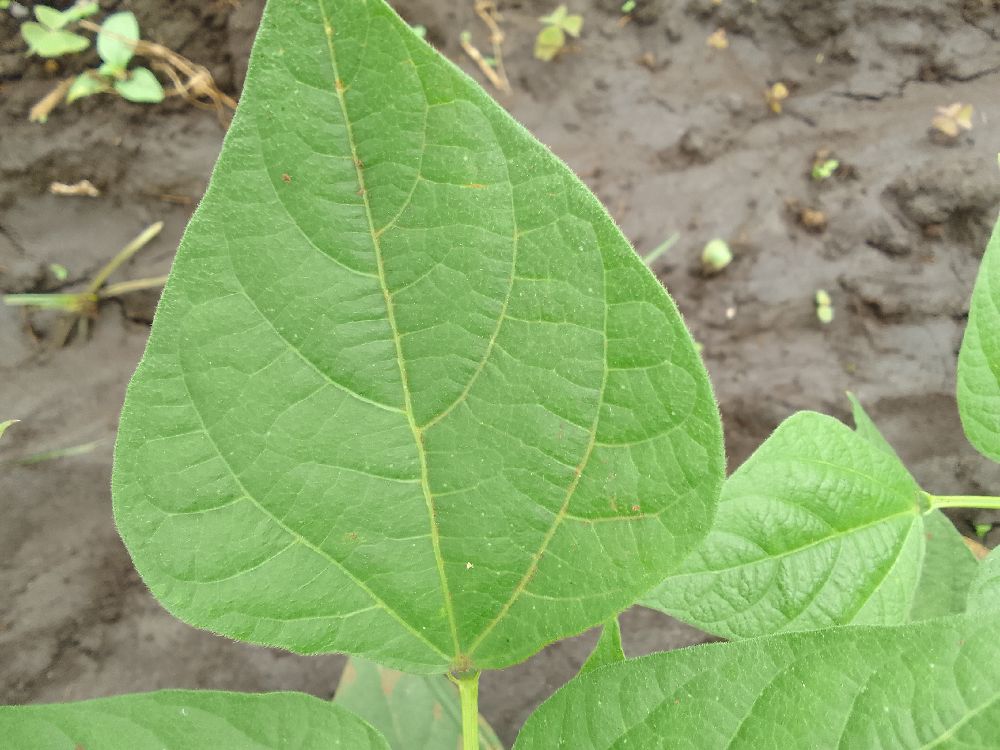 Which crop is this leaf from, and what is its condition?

common bean, healthy
